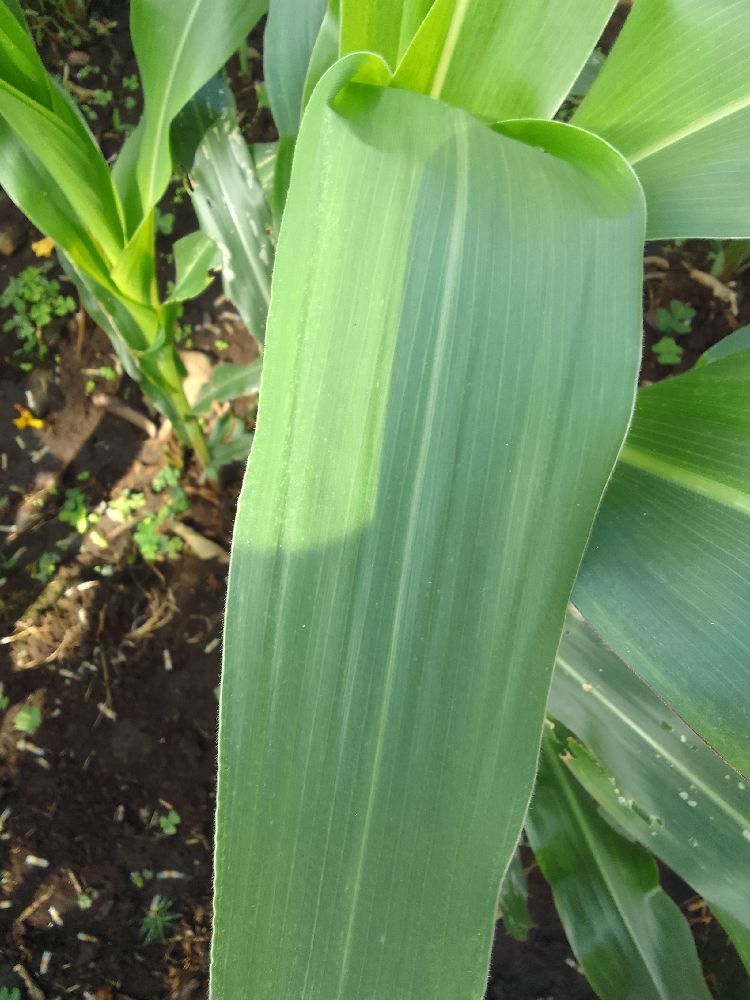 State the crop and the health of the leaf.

maize, healthy
